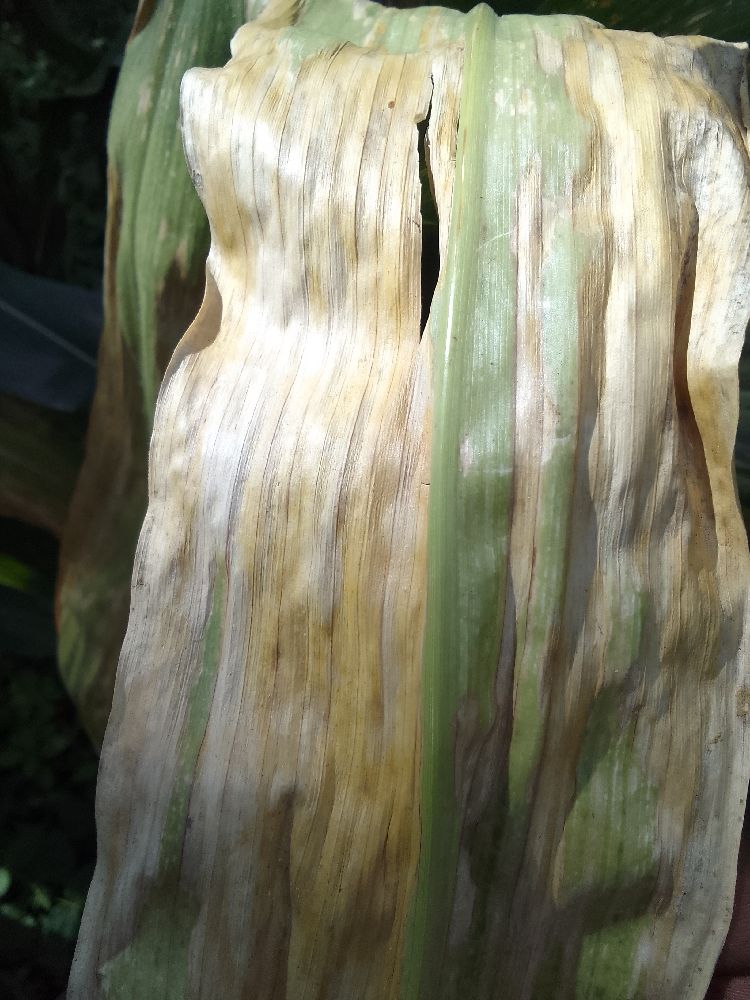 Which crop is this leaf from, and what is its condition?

maize, maize lethal necrosis
